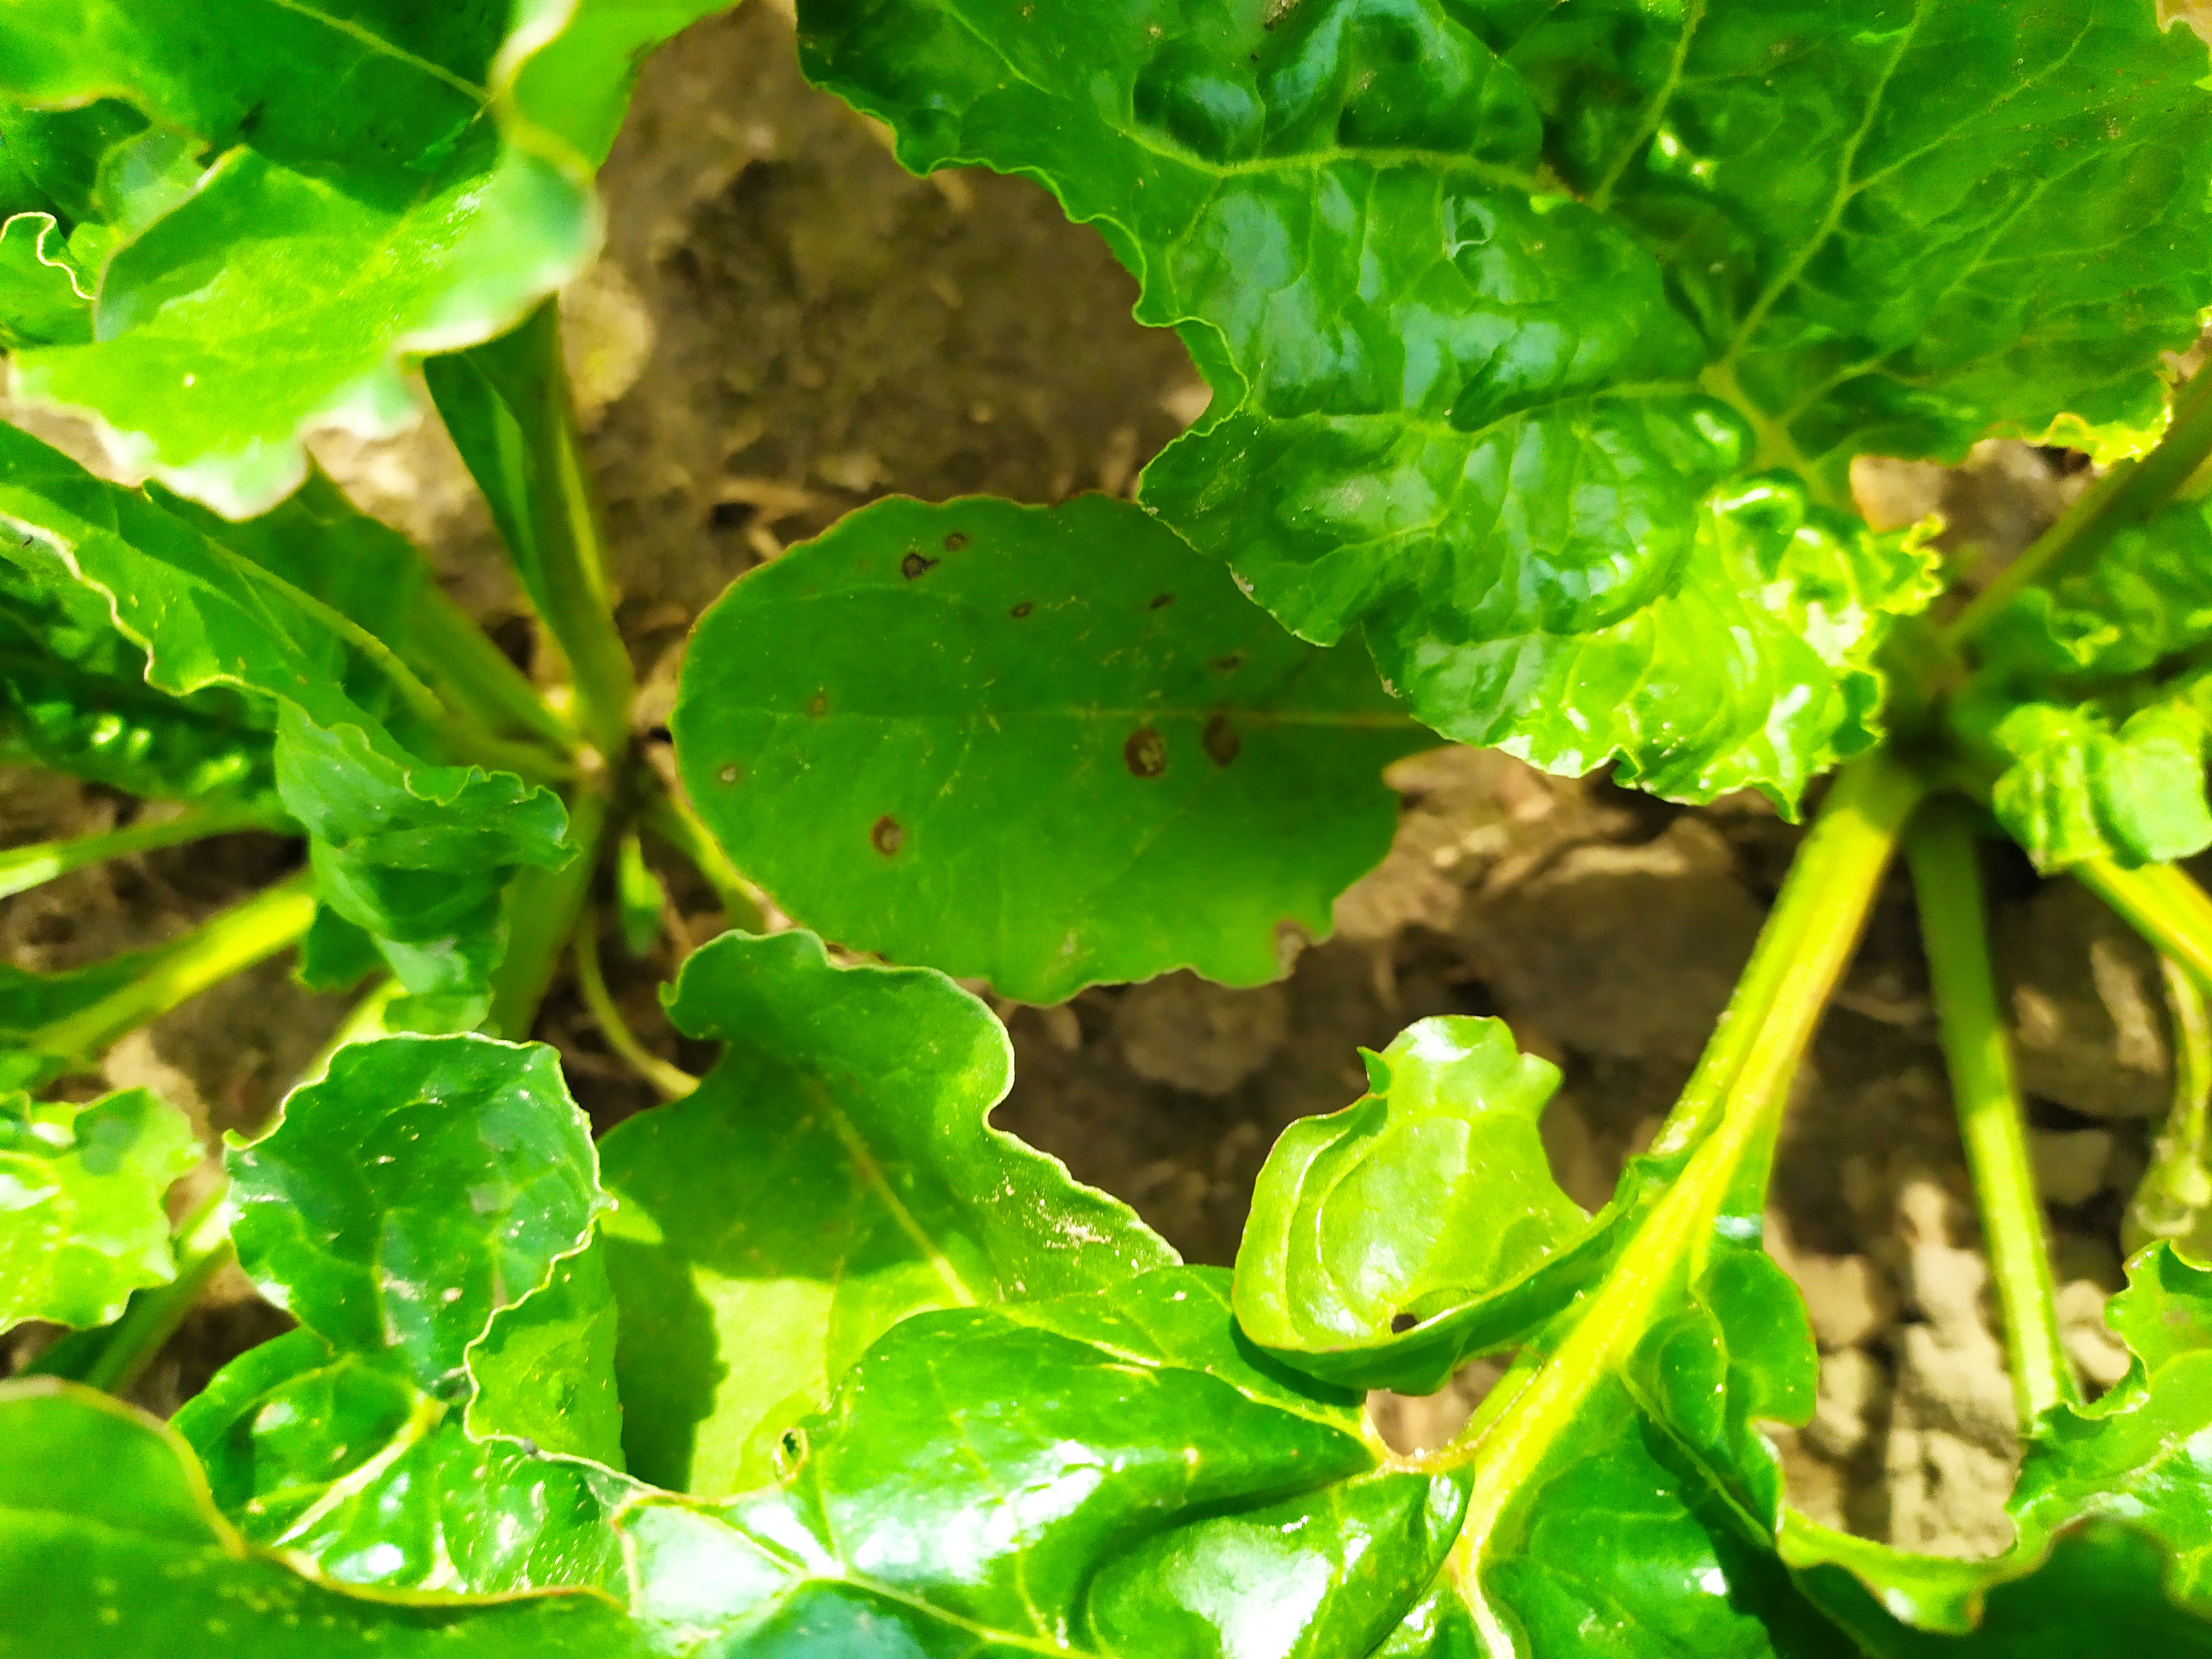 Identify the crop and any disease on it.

beet, cercospora
